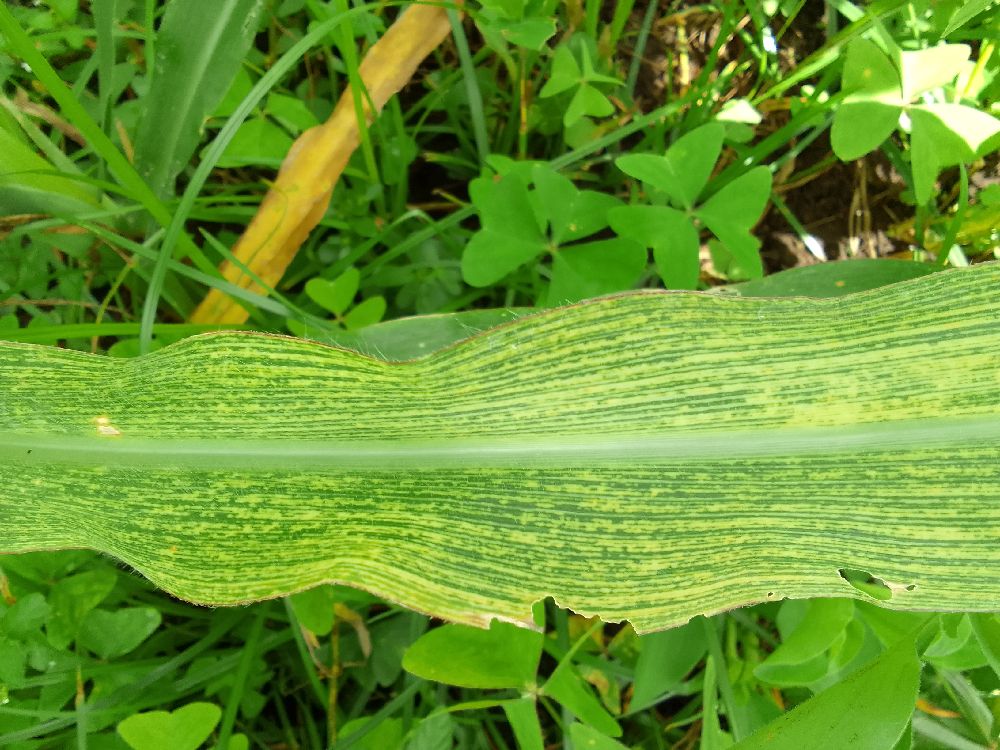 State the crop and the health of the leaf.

maize, maize streak virus
